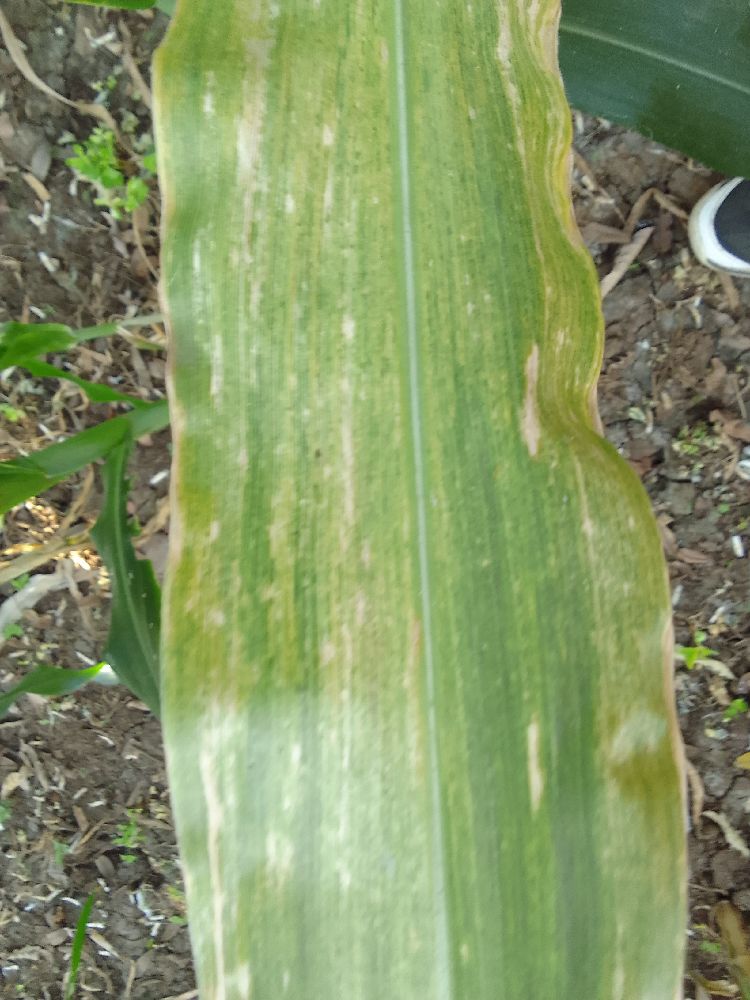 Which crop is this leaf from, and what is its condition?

maize, maize lethal necrosis
